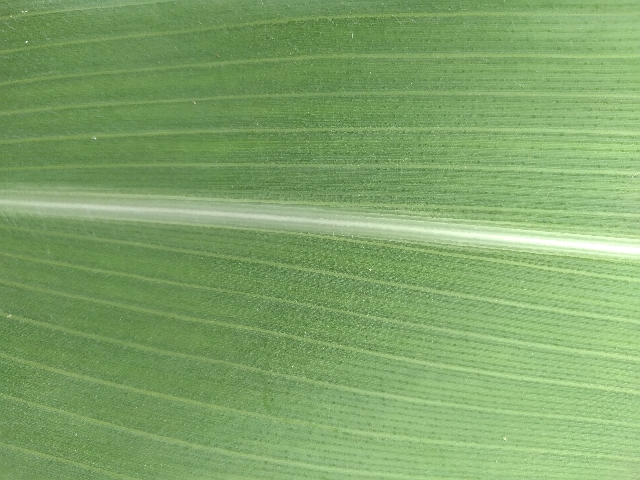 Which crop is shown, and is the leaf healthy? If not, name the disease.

maize, healthy
